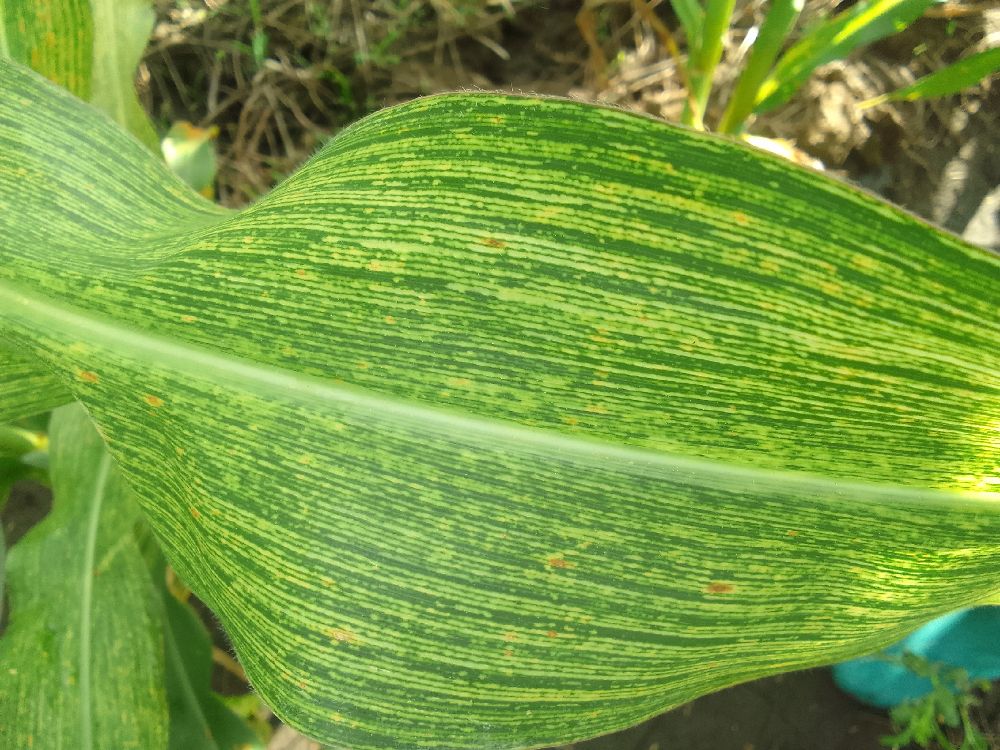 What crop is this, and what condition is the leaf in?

maize, maize streak virus
